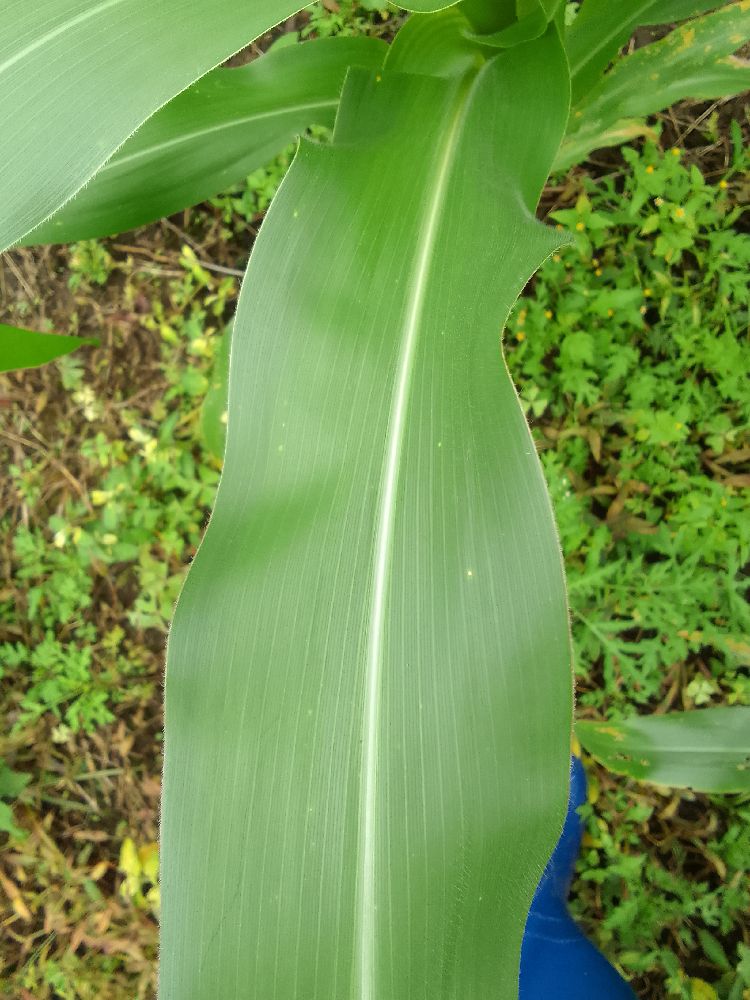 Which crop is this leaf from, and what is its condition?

maize, healthy
